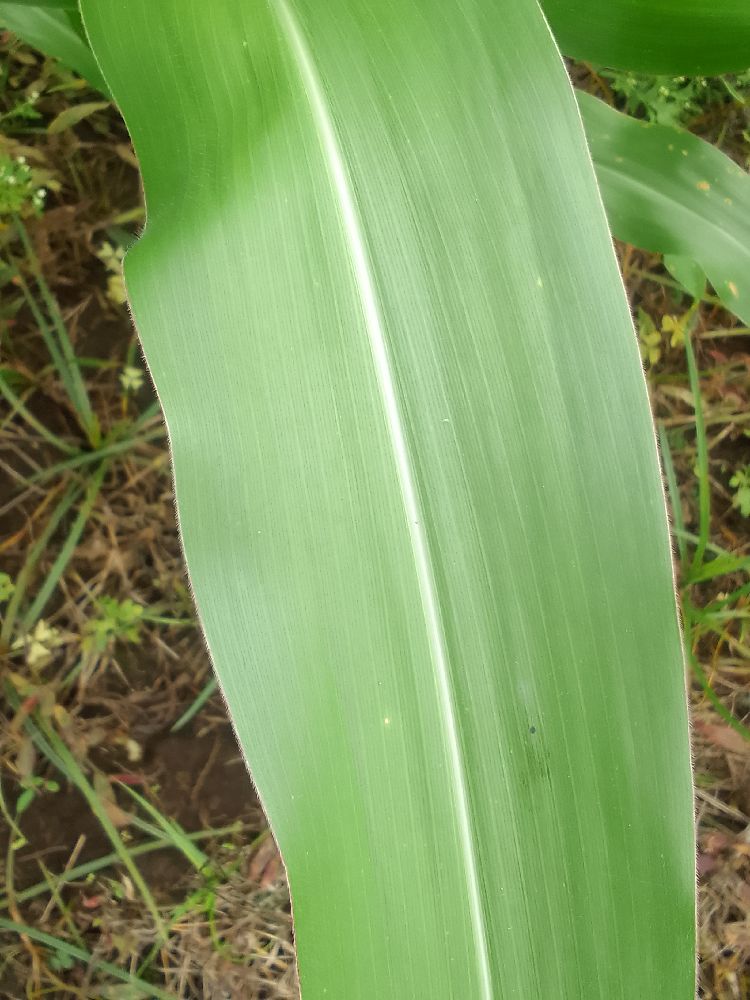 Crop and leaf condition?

maize, healthy
